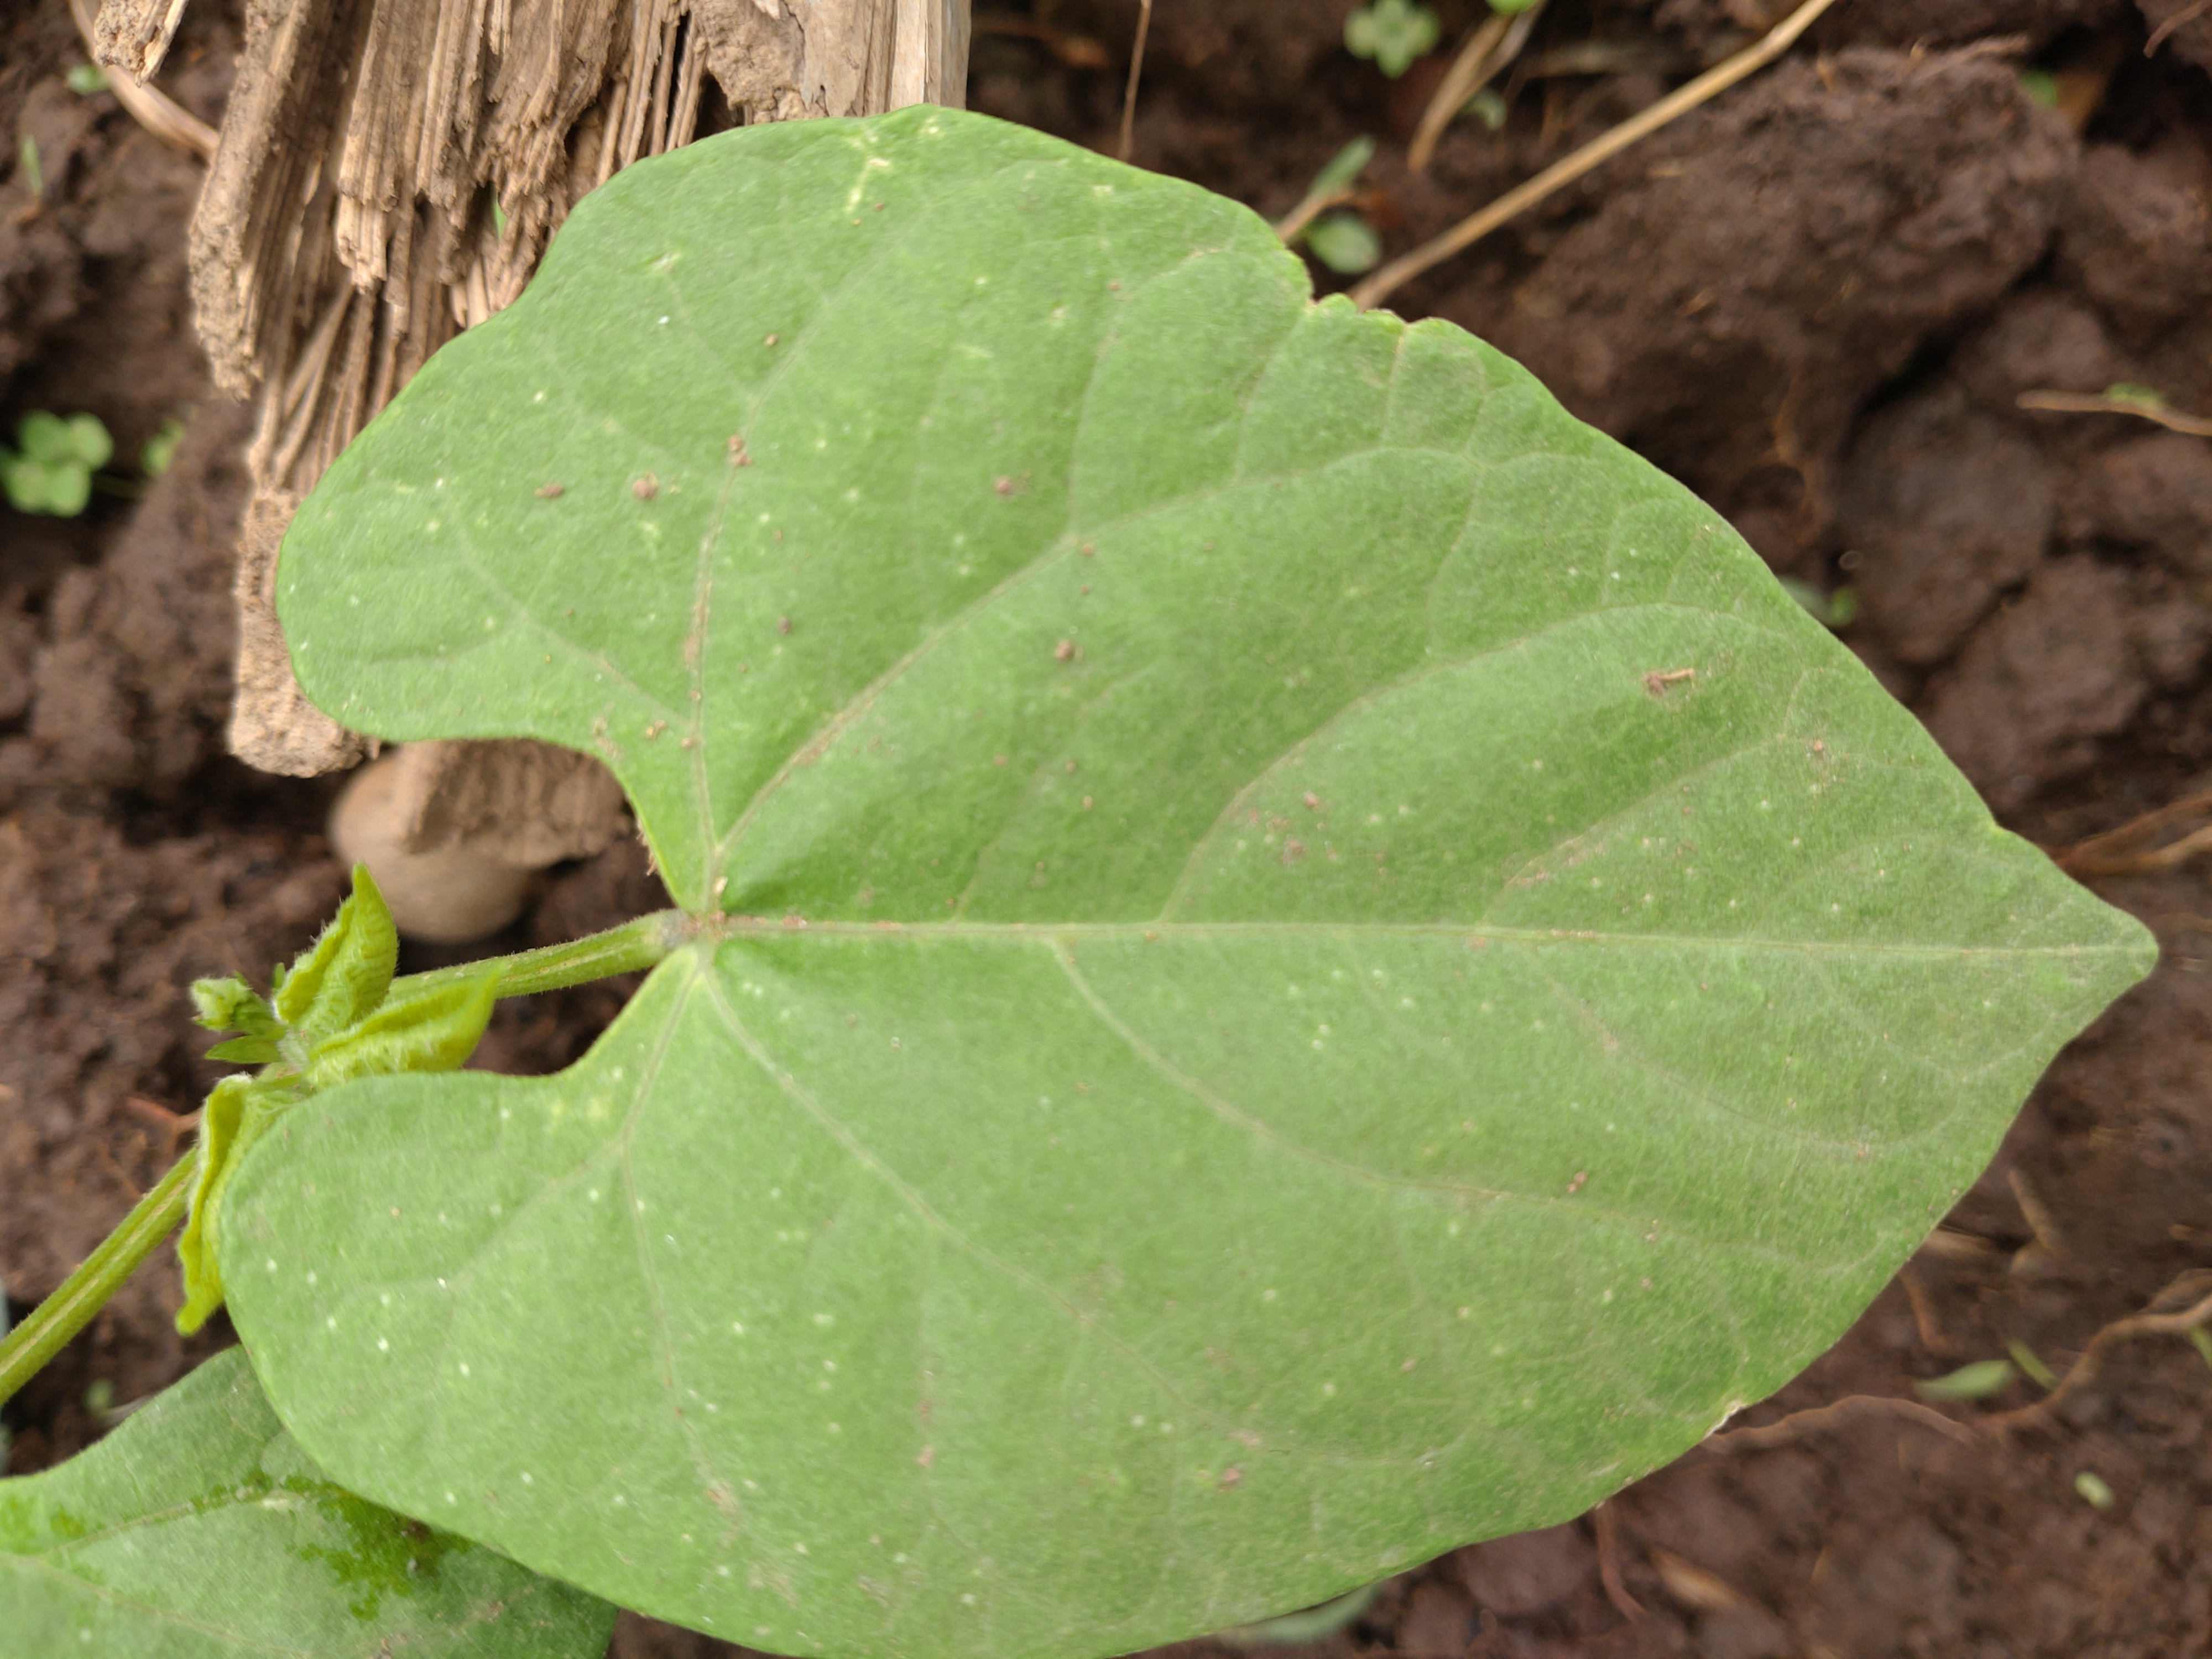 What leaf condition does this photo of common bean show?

healthy
